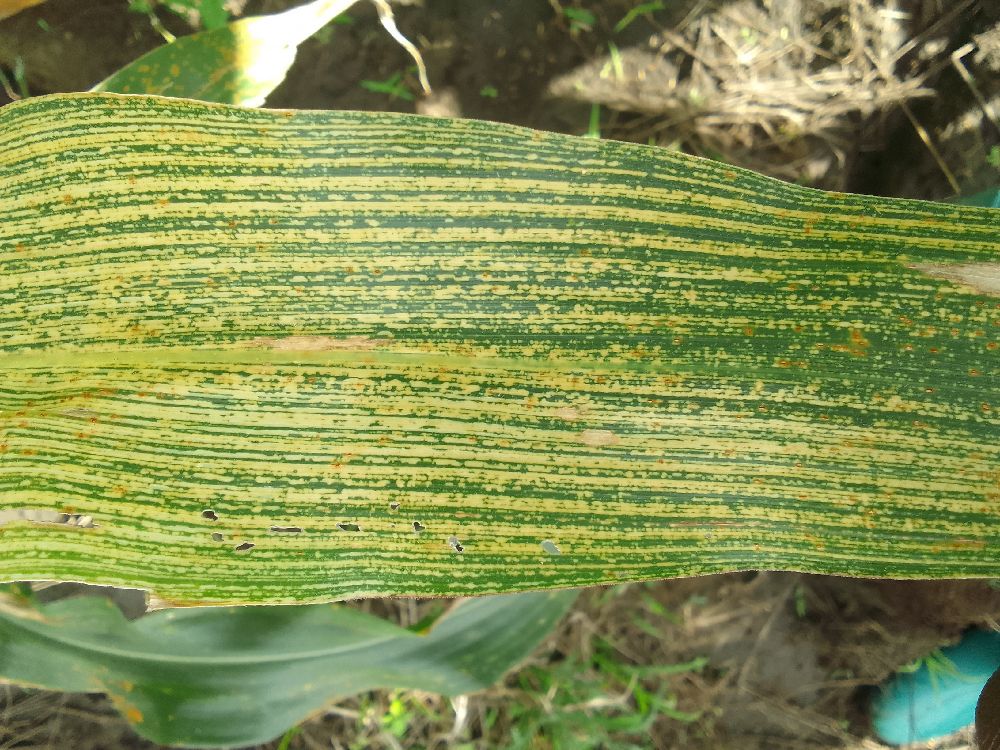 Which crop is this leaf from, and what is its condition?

maize, maize streak virus
